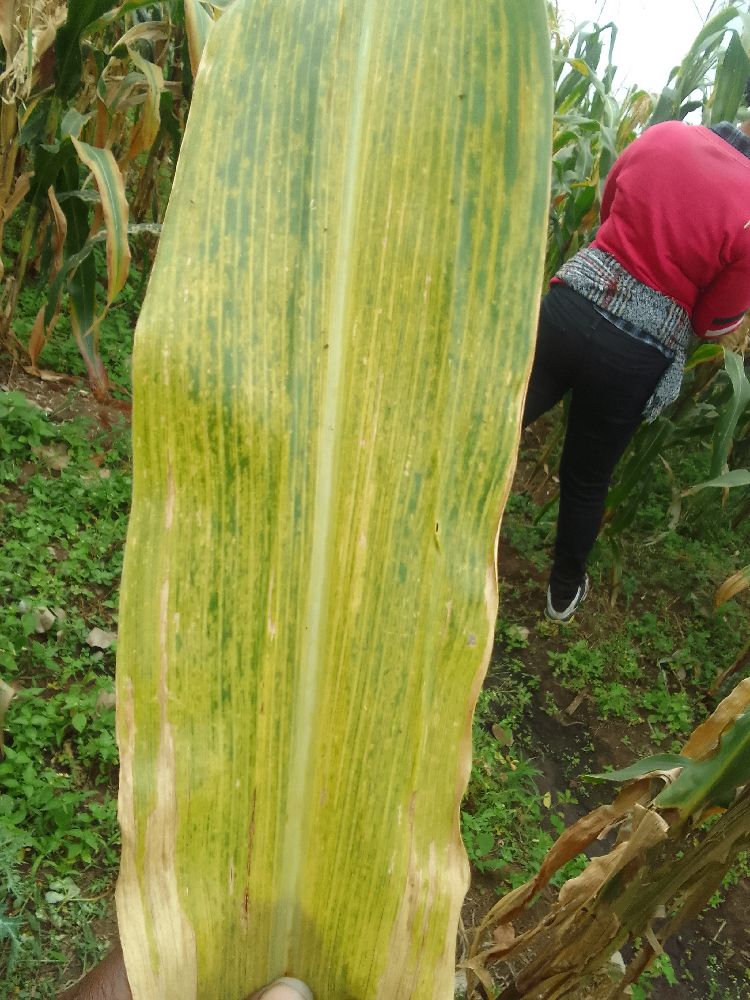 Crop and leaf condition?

maize, maize lethal necrosis
